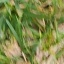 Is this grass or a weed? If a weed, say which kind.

grass
